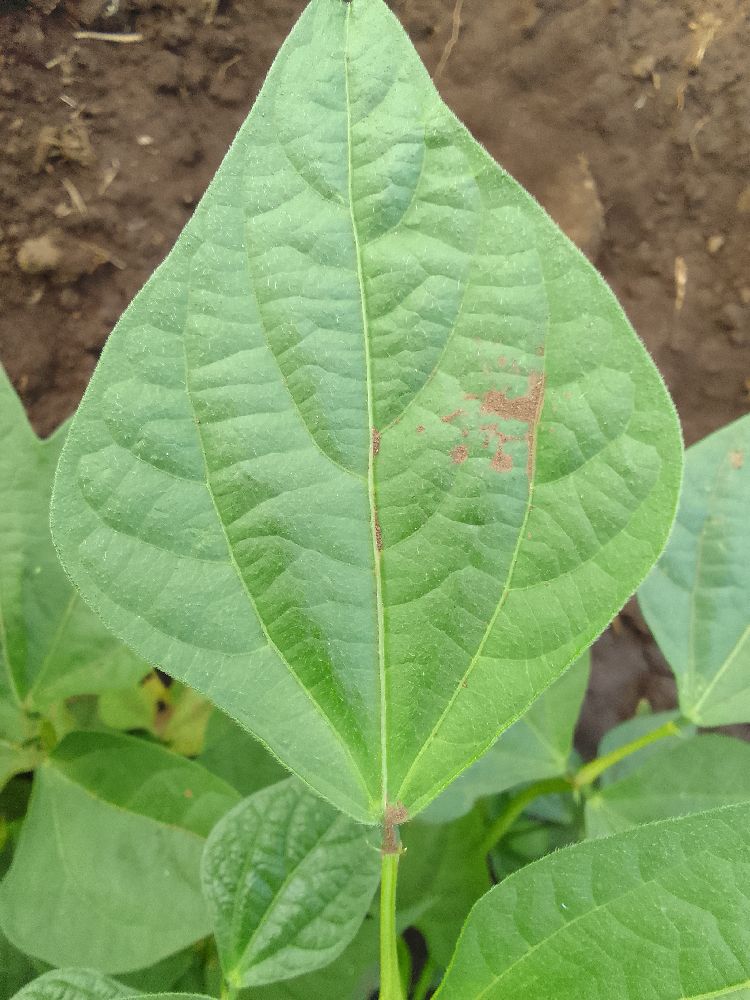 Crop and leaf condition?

common bean, healthy
